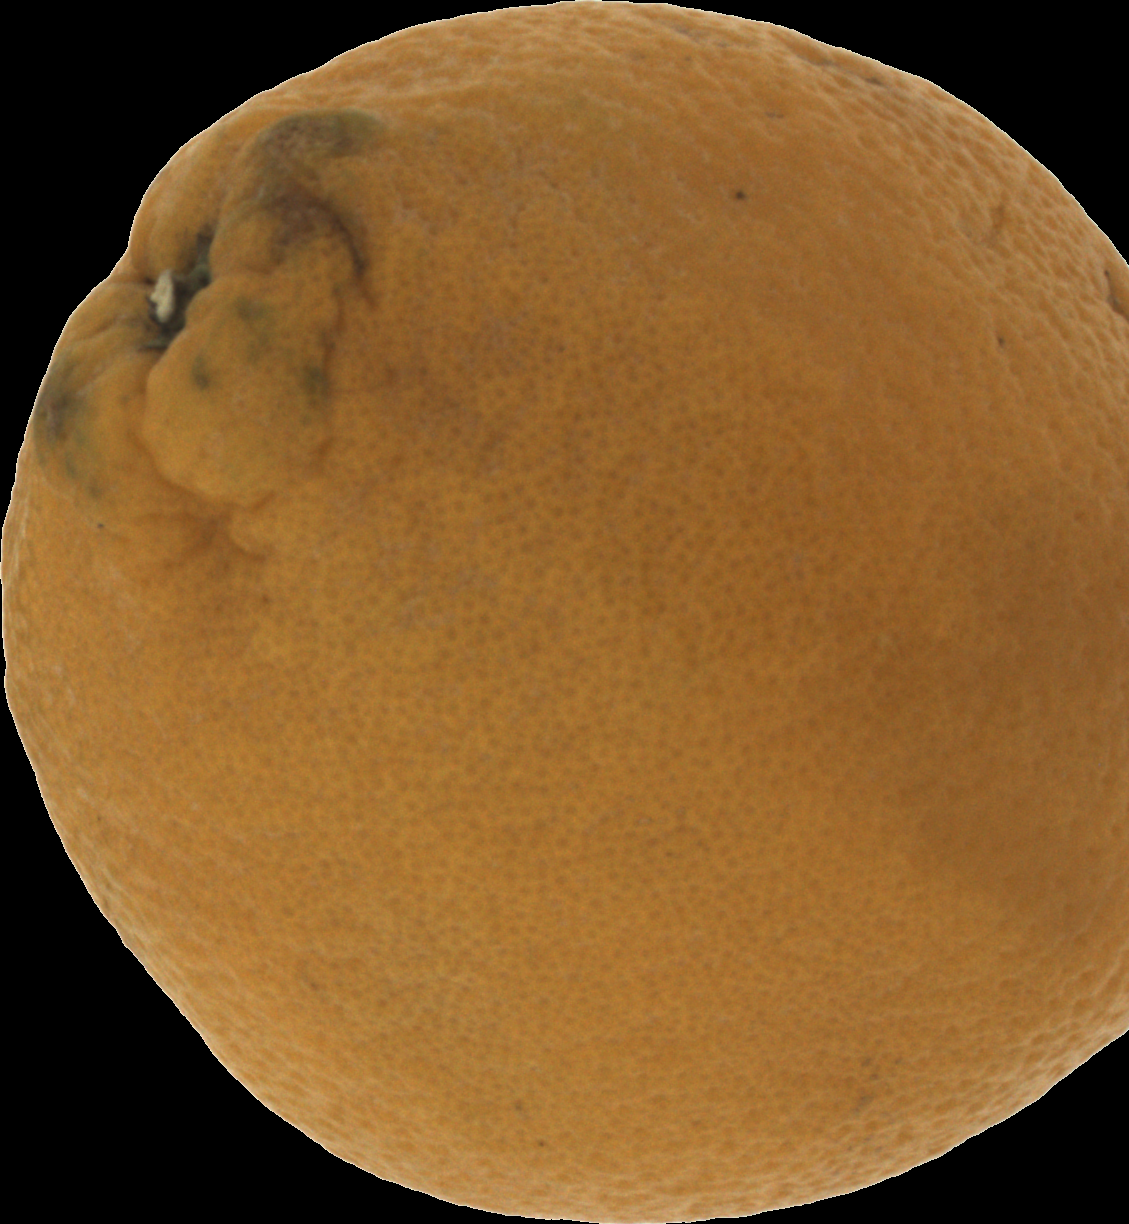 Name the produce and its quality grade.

orange, bad
